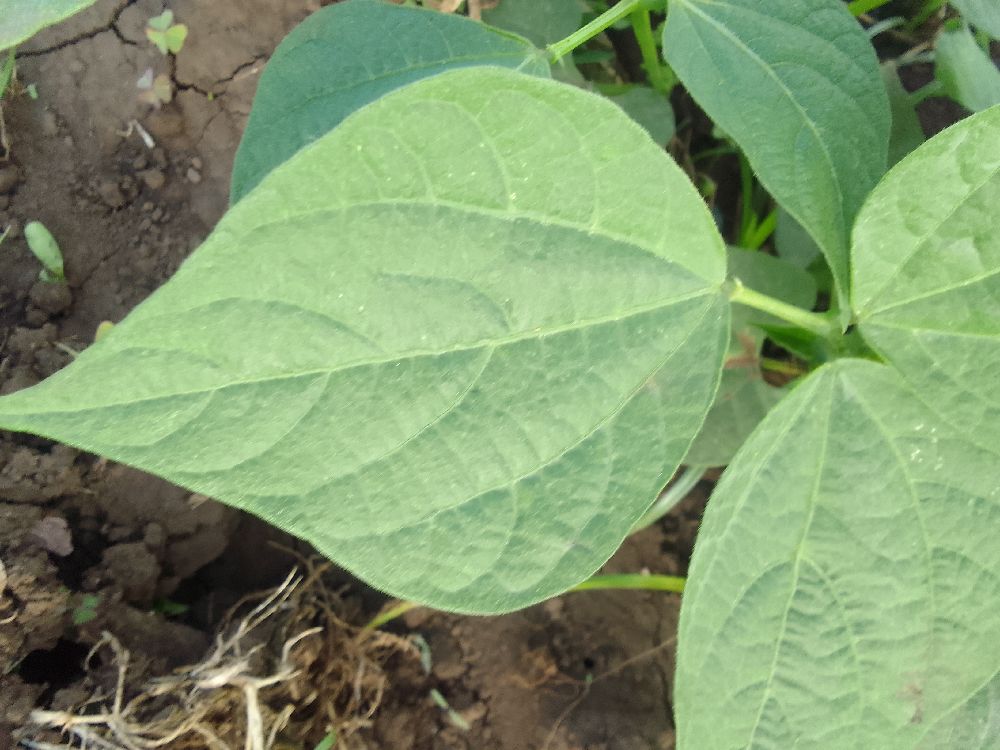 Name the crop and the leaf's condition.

common bean, healthy
